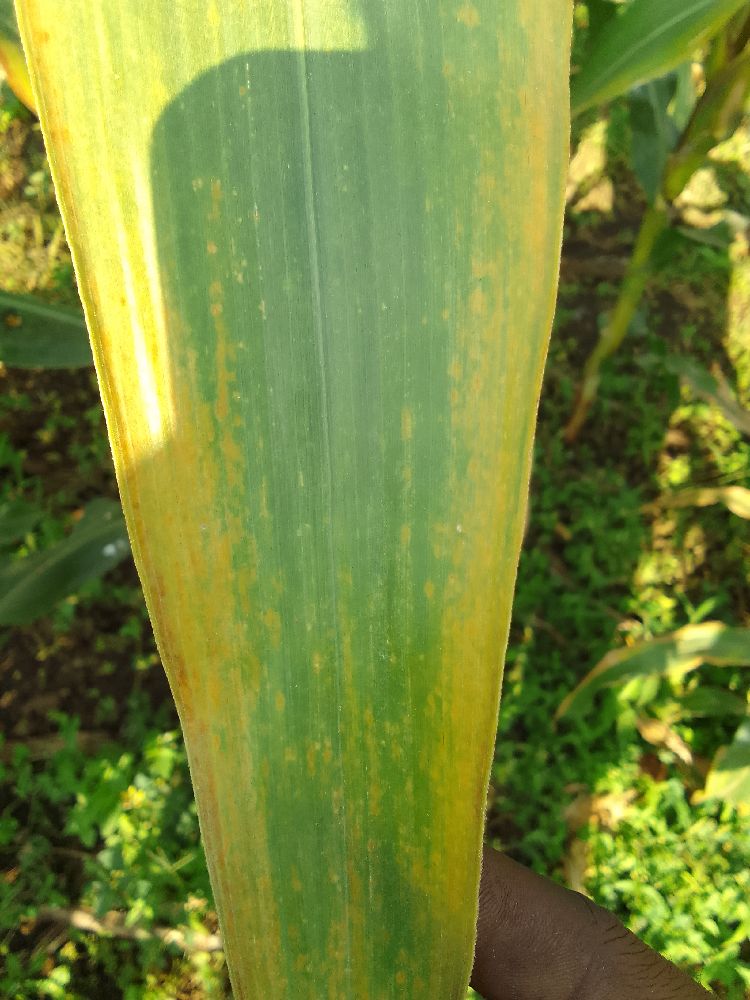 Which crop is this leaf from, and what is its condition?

maize, maize lethal necrosis
